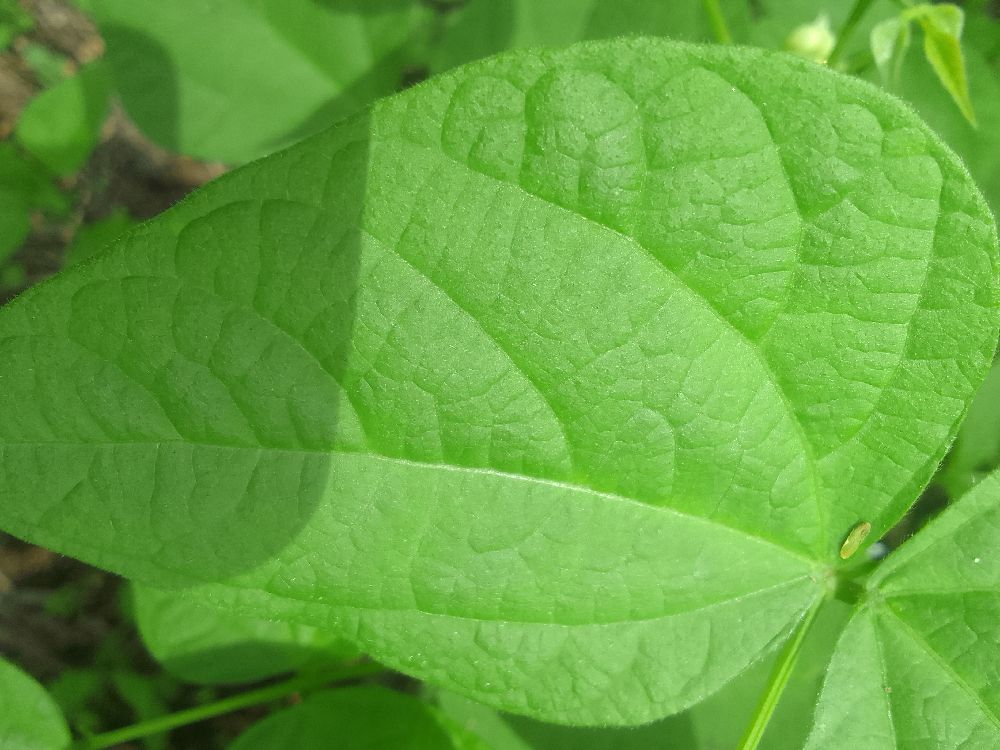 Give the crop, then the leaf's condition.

common bean, healthy
